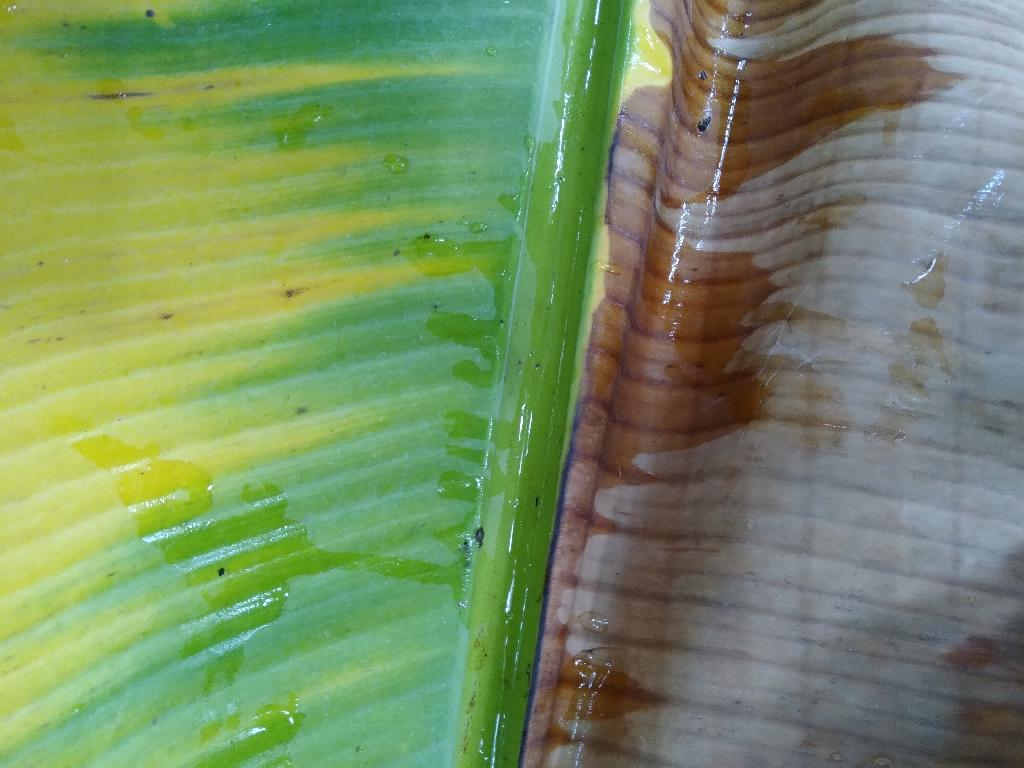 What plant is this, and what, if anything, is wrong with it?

banana, fusarium wilt race 1
